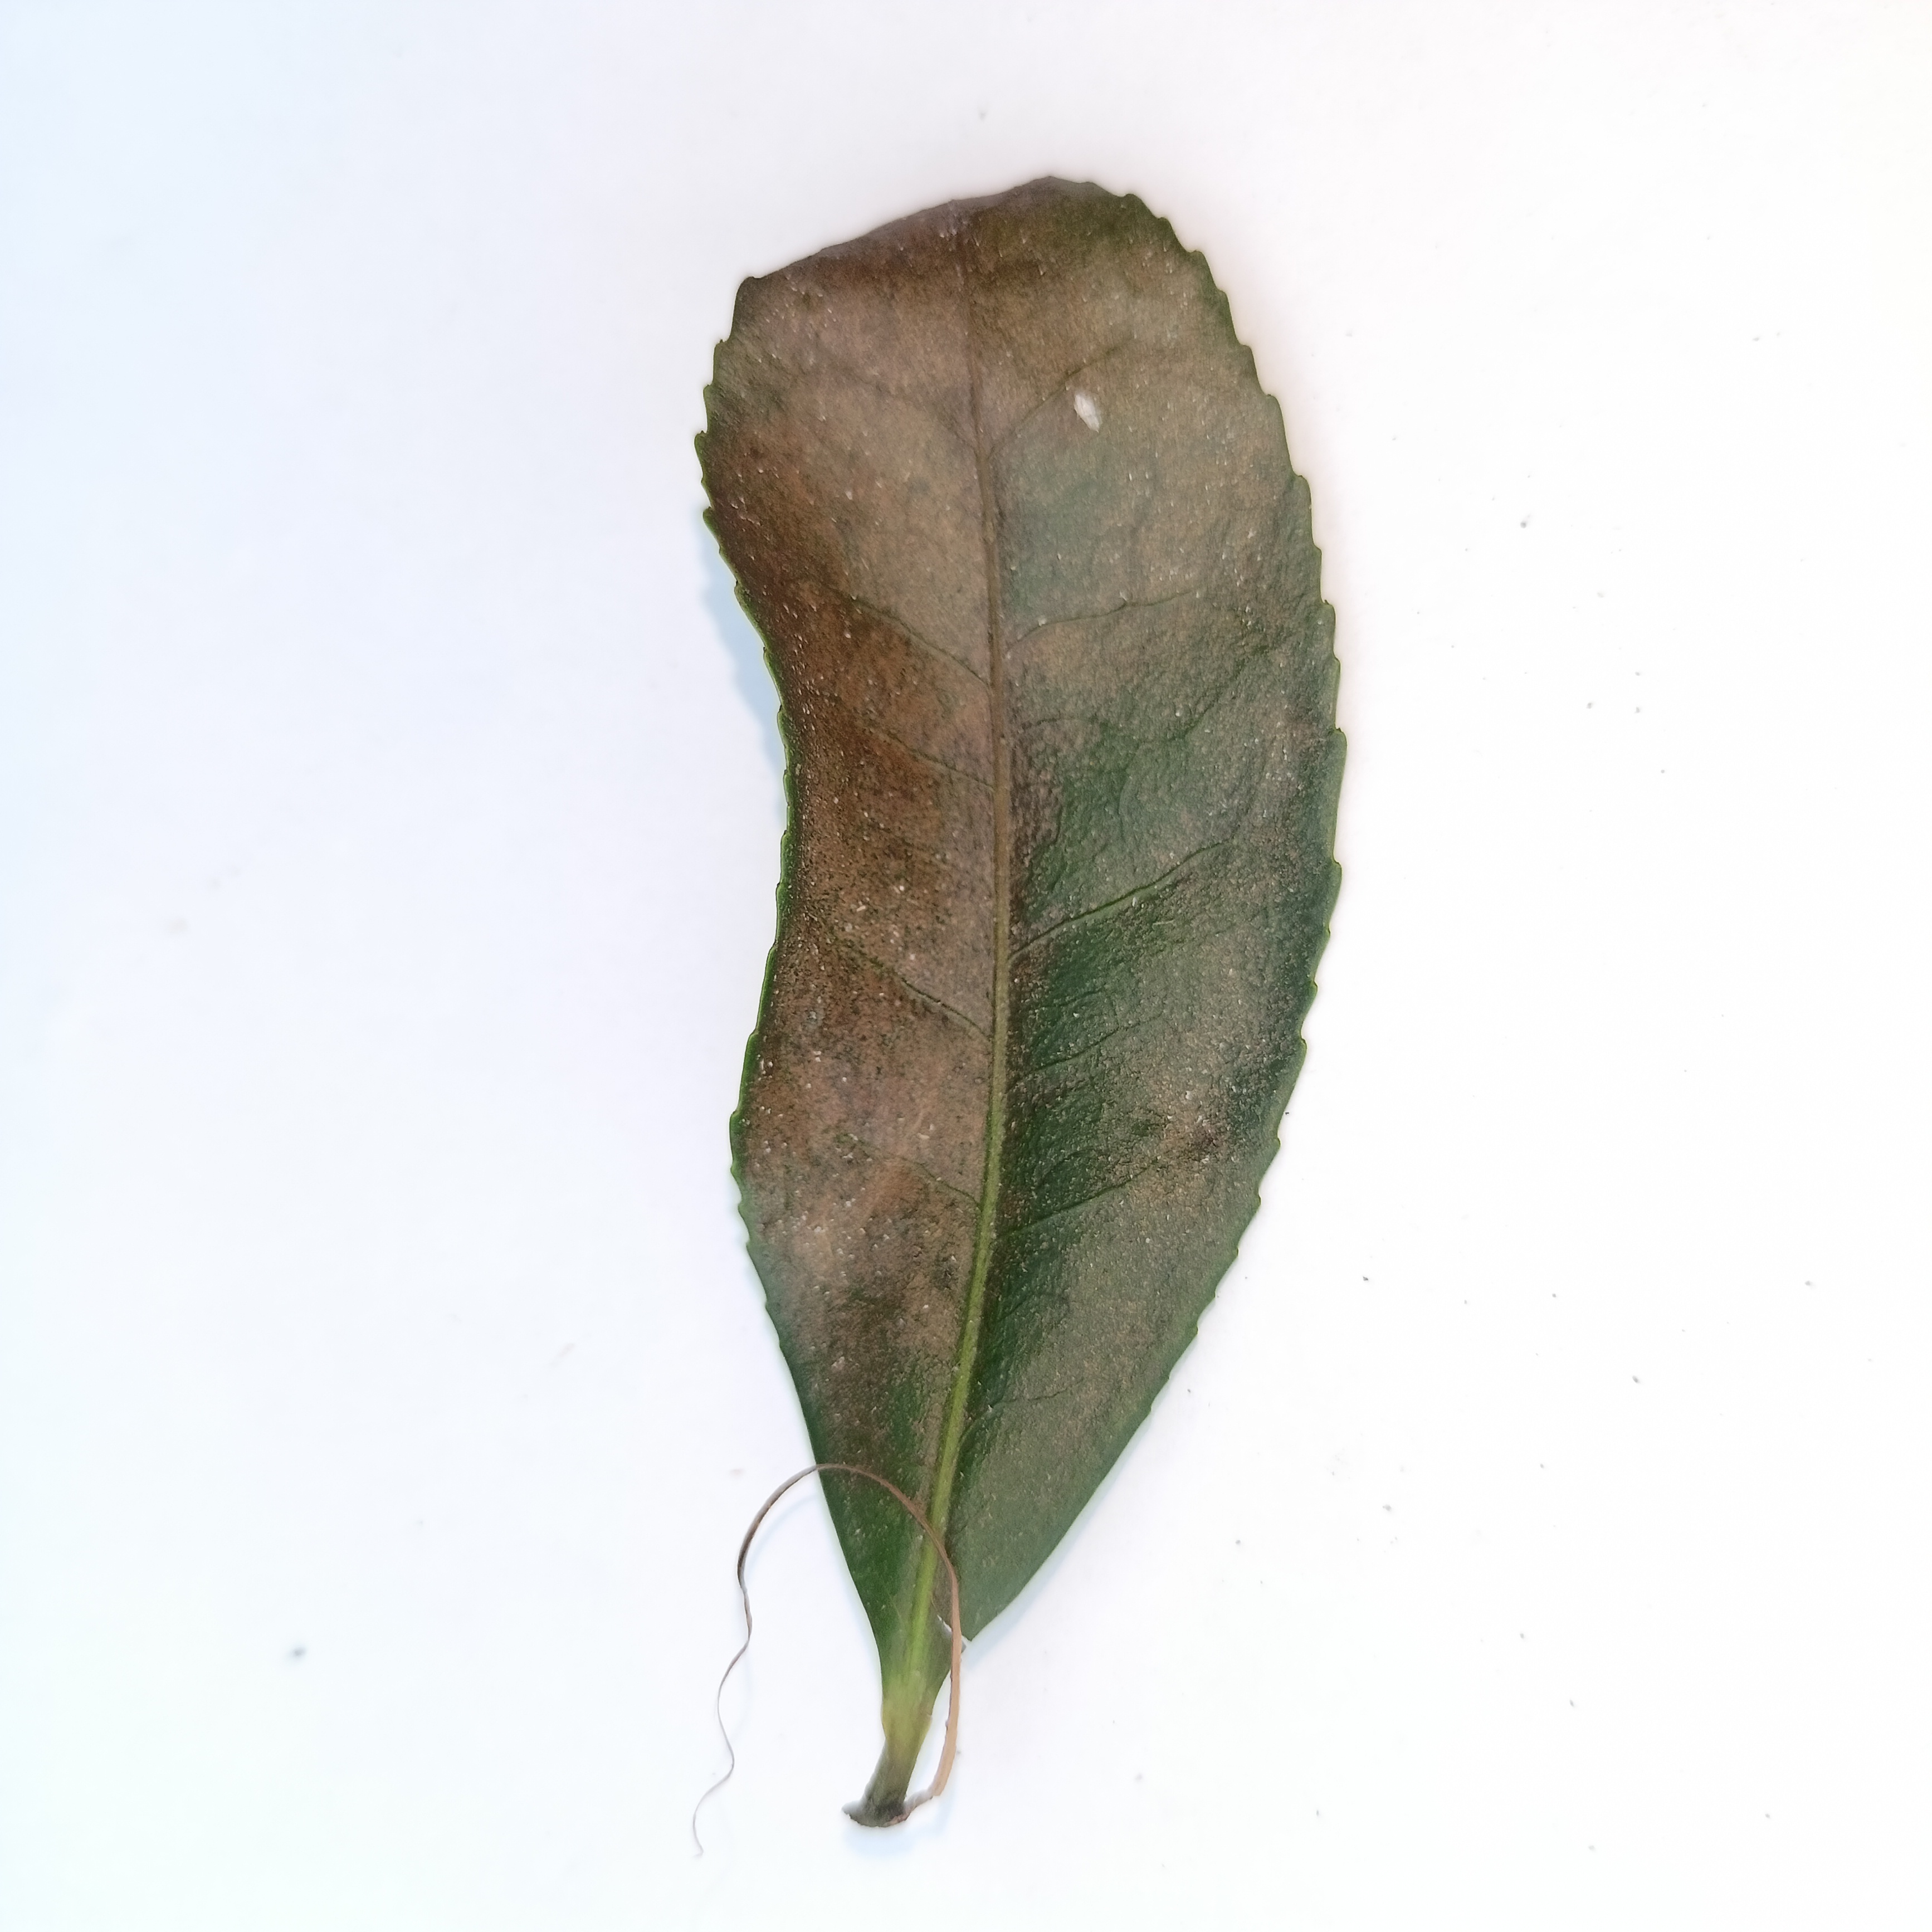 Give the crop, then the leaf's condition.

tea, red rust
